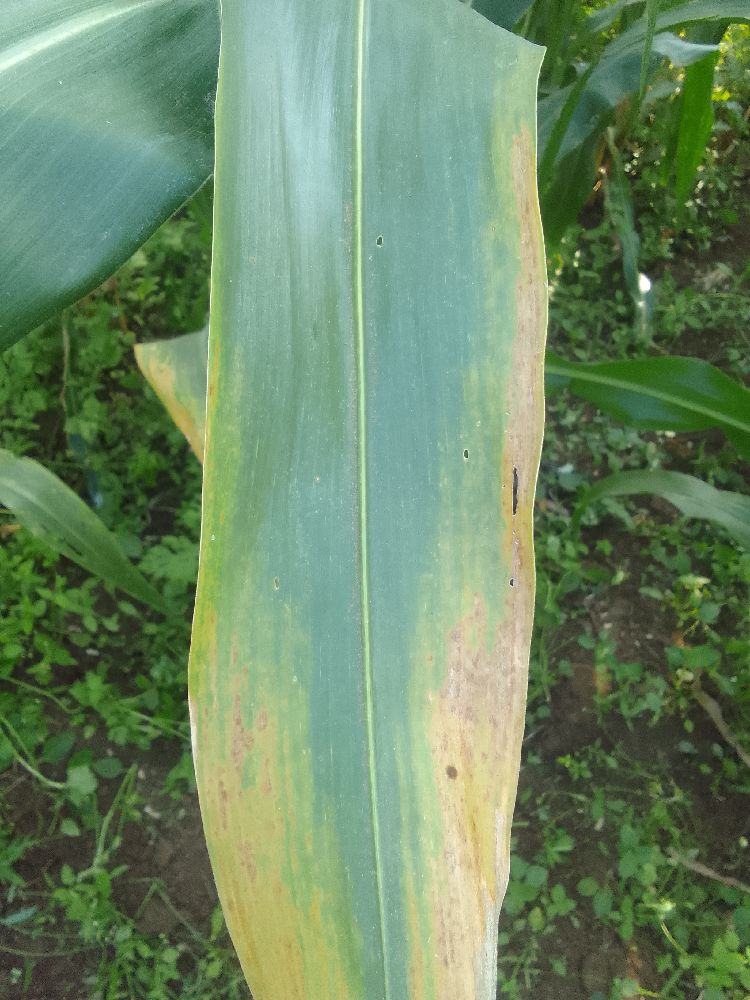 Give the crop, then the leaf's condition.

maize, maize lethal necrosis
